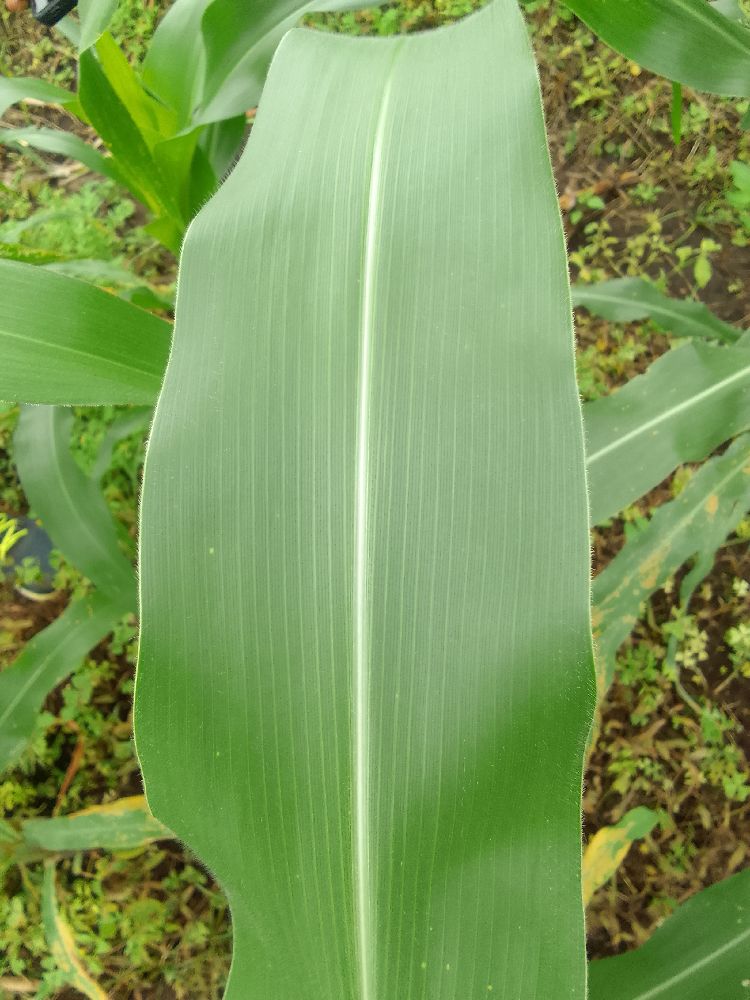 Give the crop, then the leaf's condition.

maize, healthy
